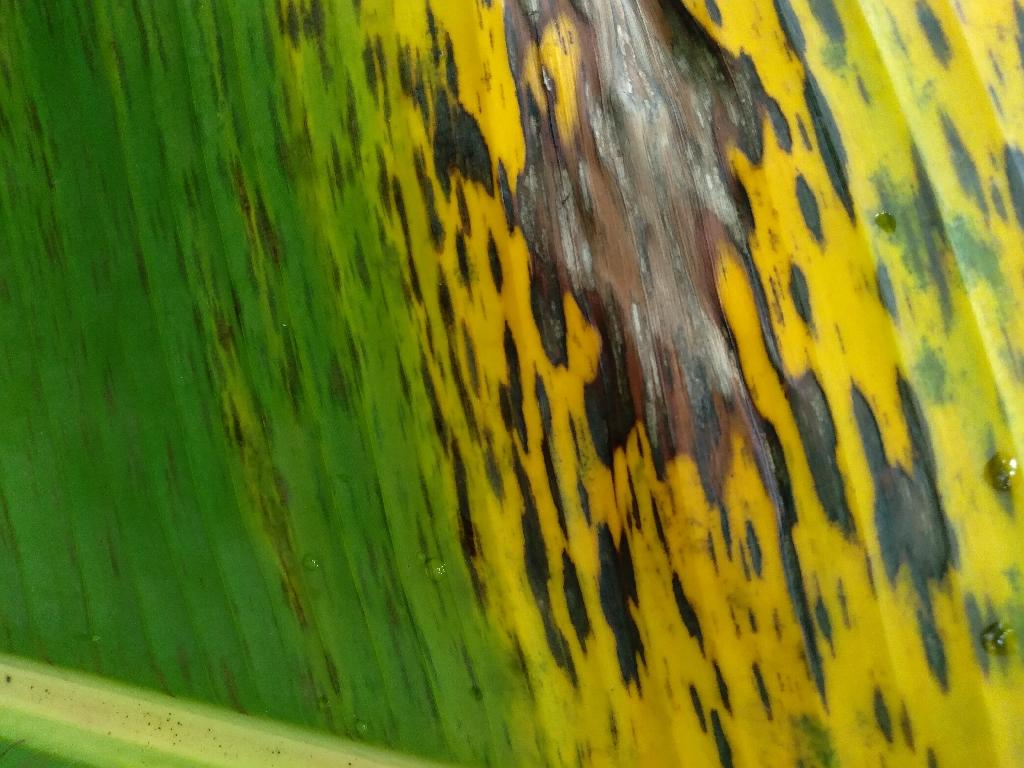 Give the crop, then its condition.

banana, black sigatoka
